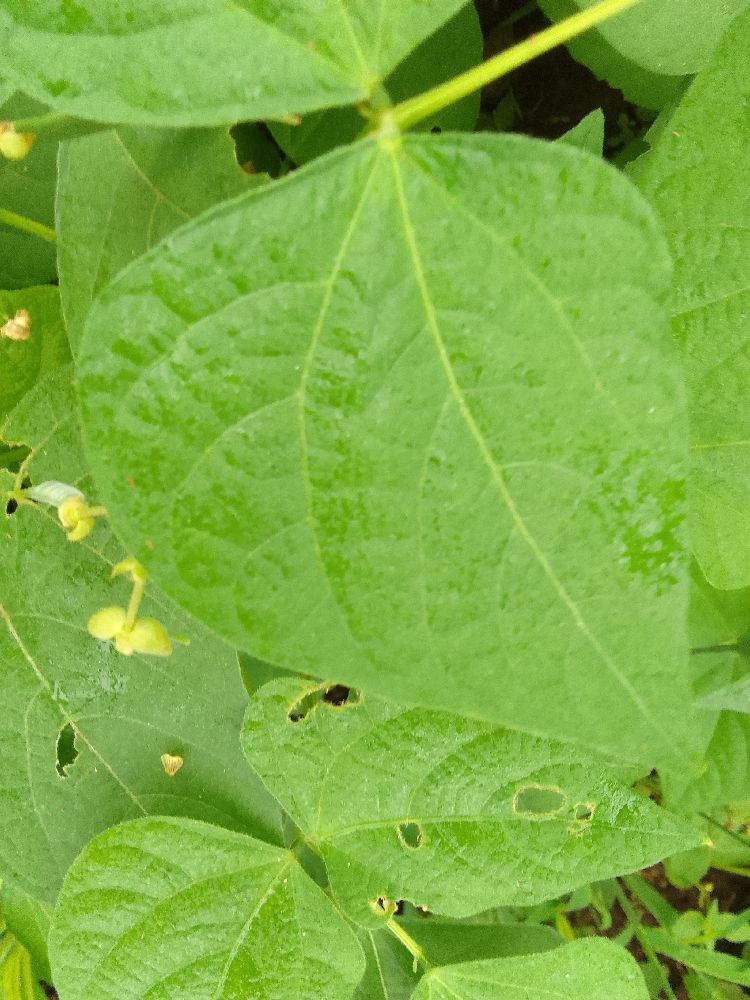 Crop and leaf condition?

common bean, healthy
